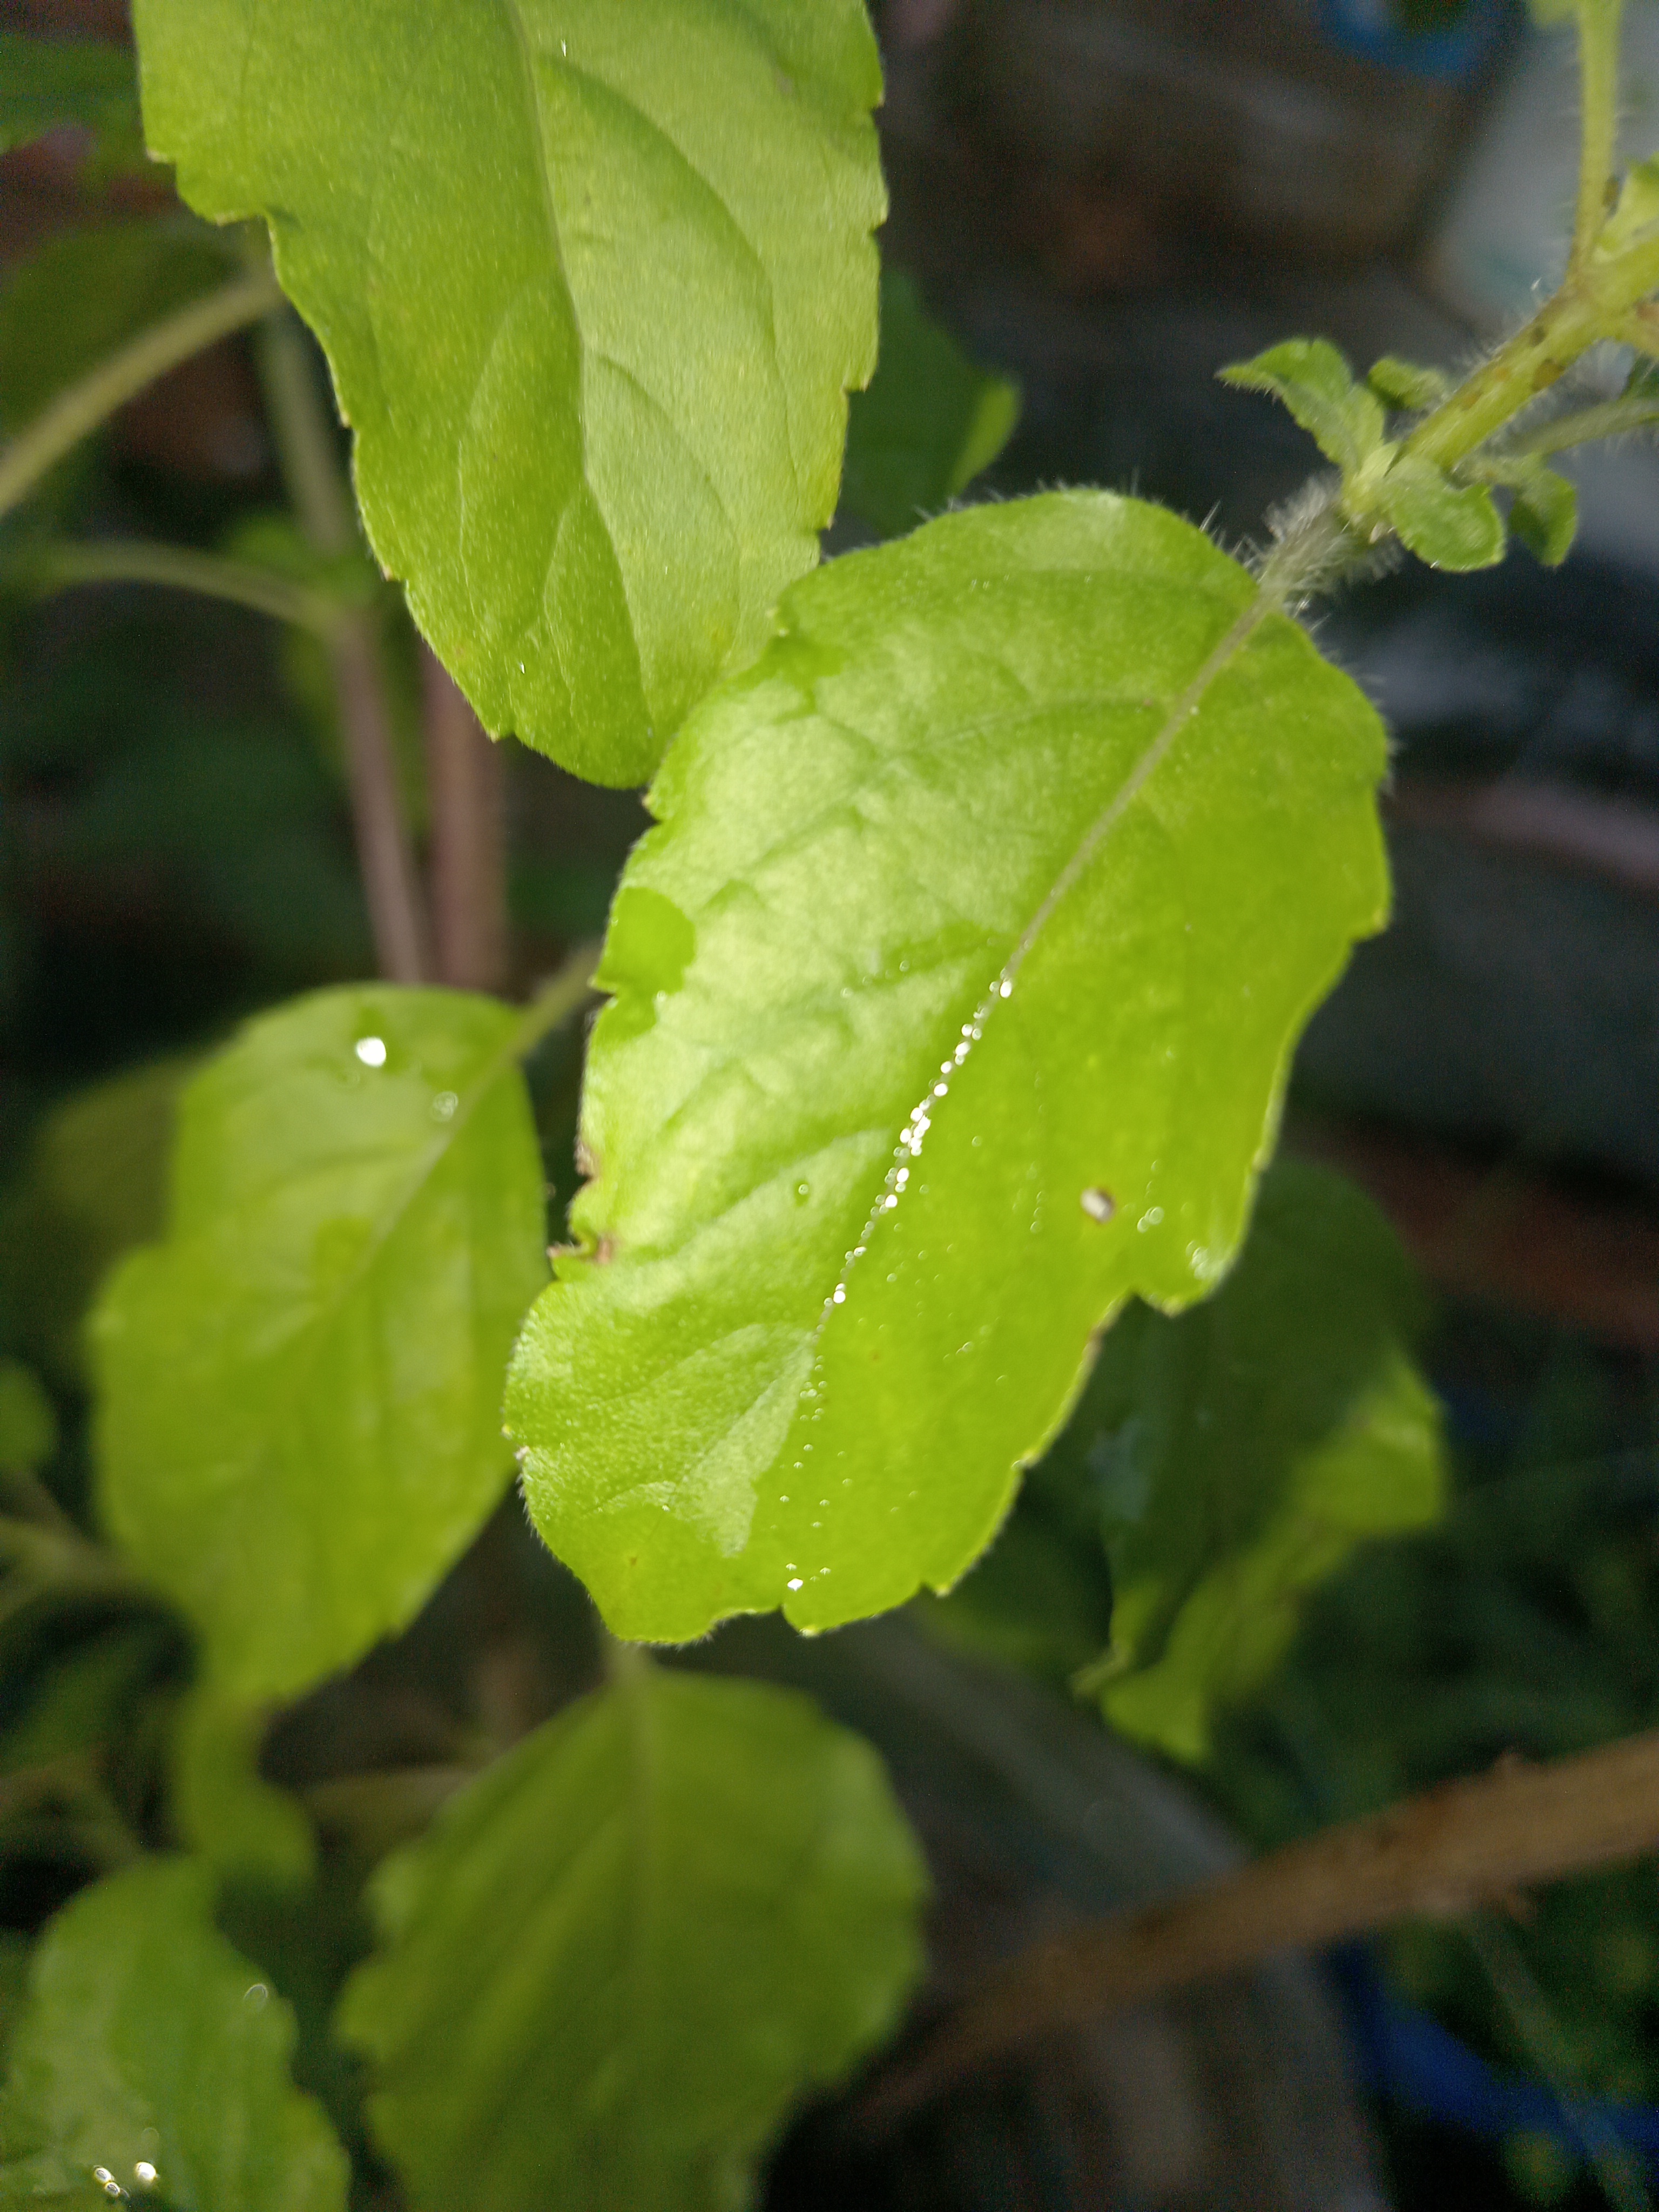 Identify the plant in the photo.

tulshi
